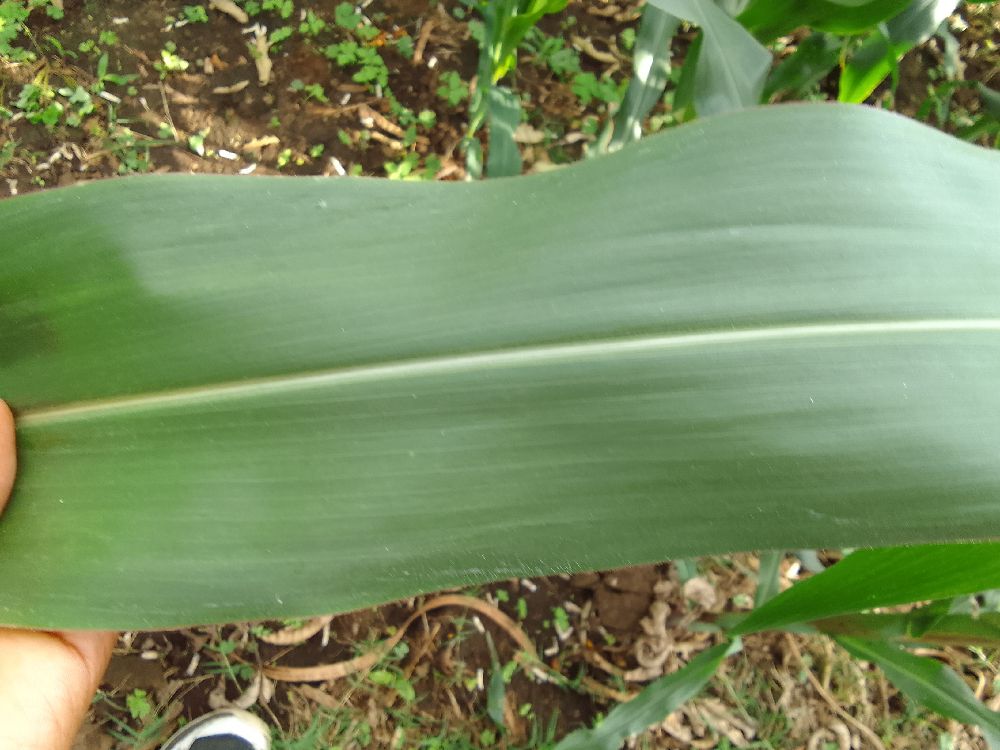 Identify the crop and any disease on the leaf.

maize, healthy
